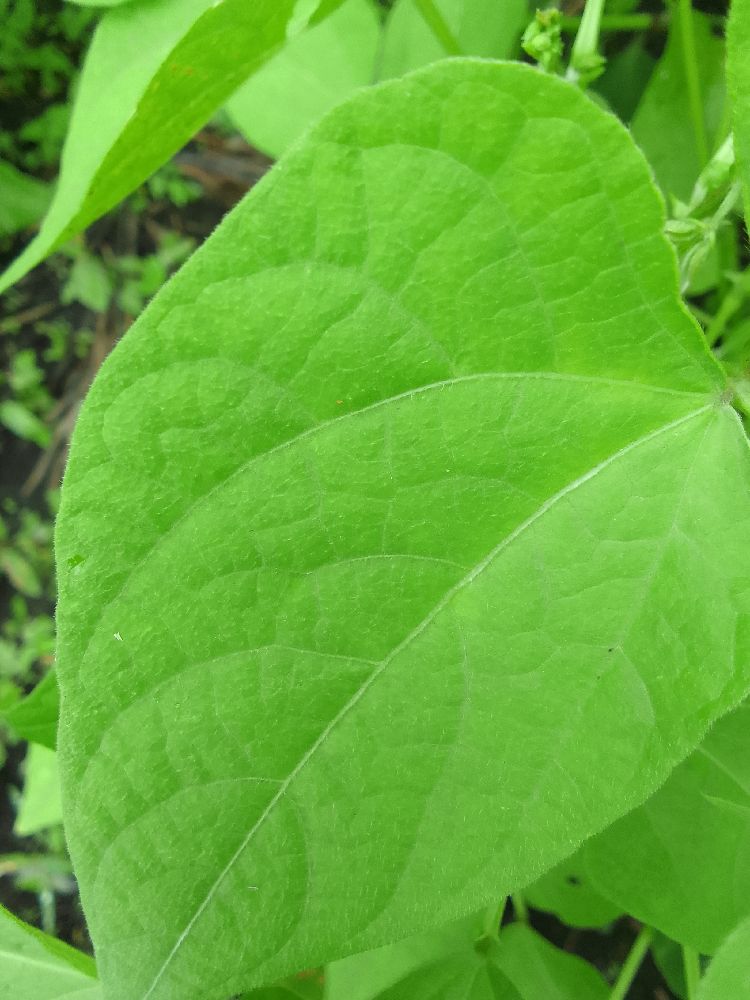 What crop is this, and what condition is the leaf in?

common bean, healthy
